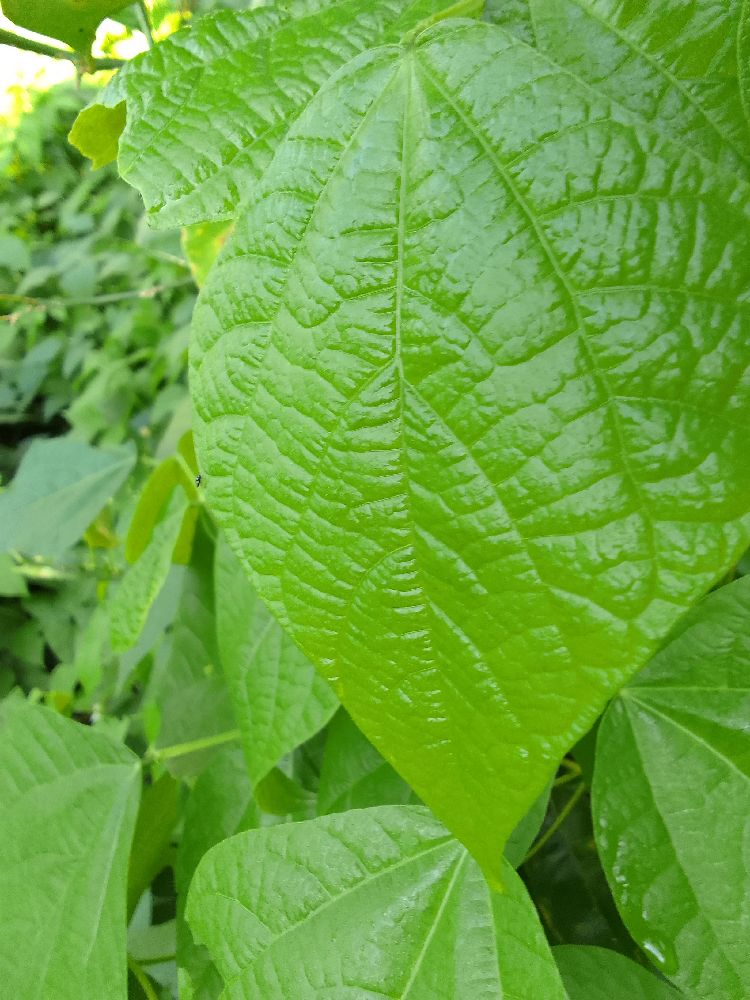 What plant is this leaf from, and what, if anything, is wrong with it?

common bean, healthy
